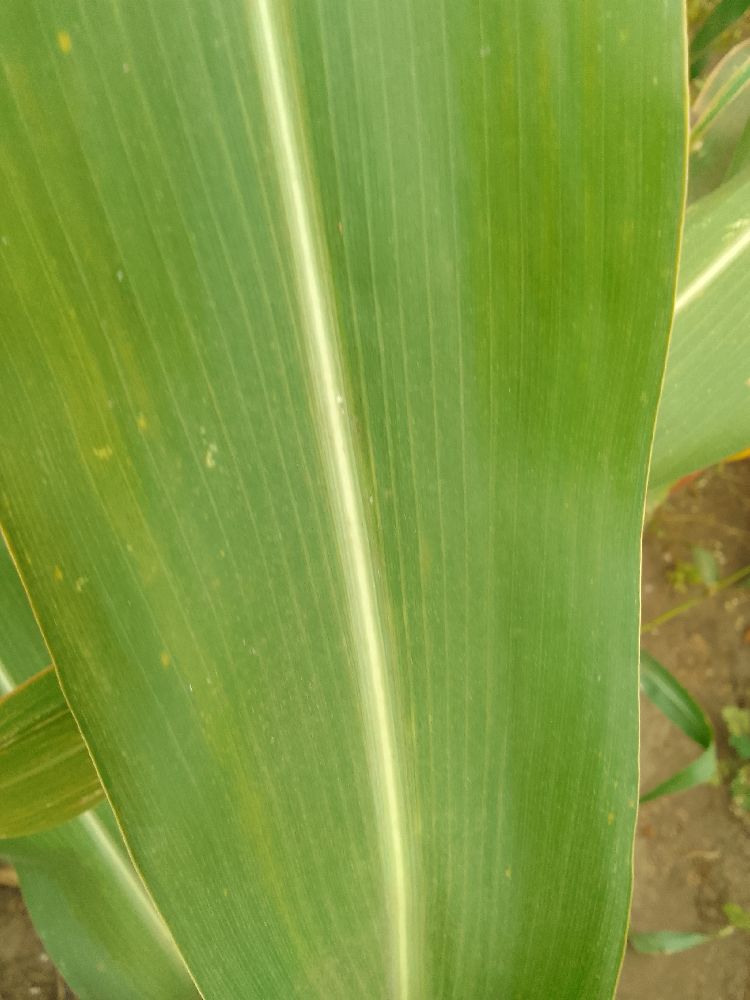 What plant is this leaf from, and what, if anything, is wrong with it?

maize, healthy
